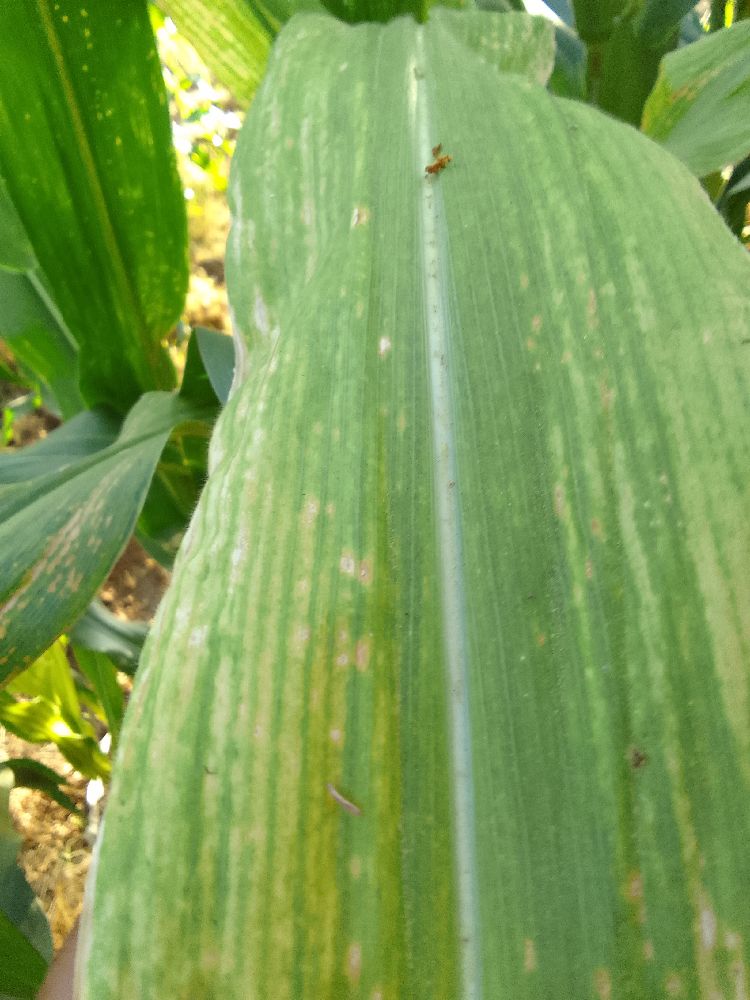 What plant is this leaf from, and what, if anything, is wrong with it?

maize, maize lethal necrosis
